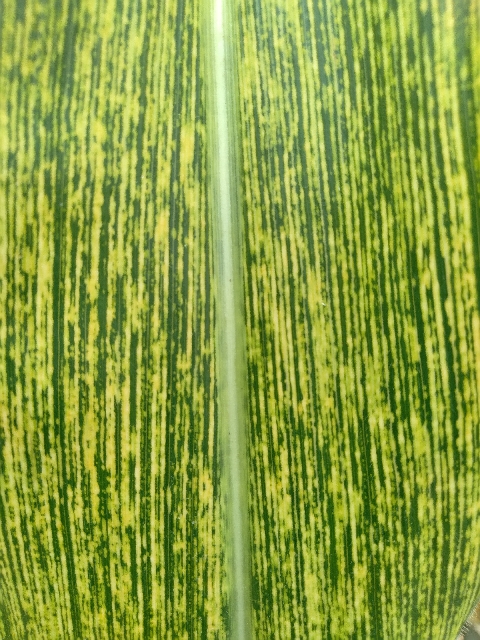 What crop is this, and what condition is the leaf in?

maize, maize streak virus
